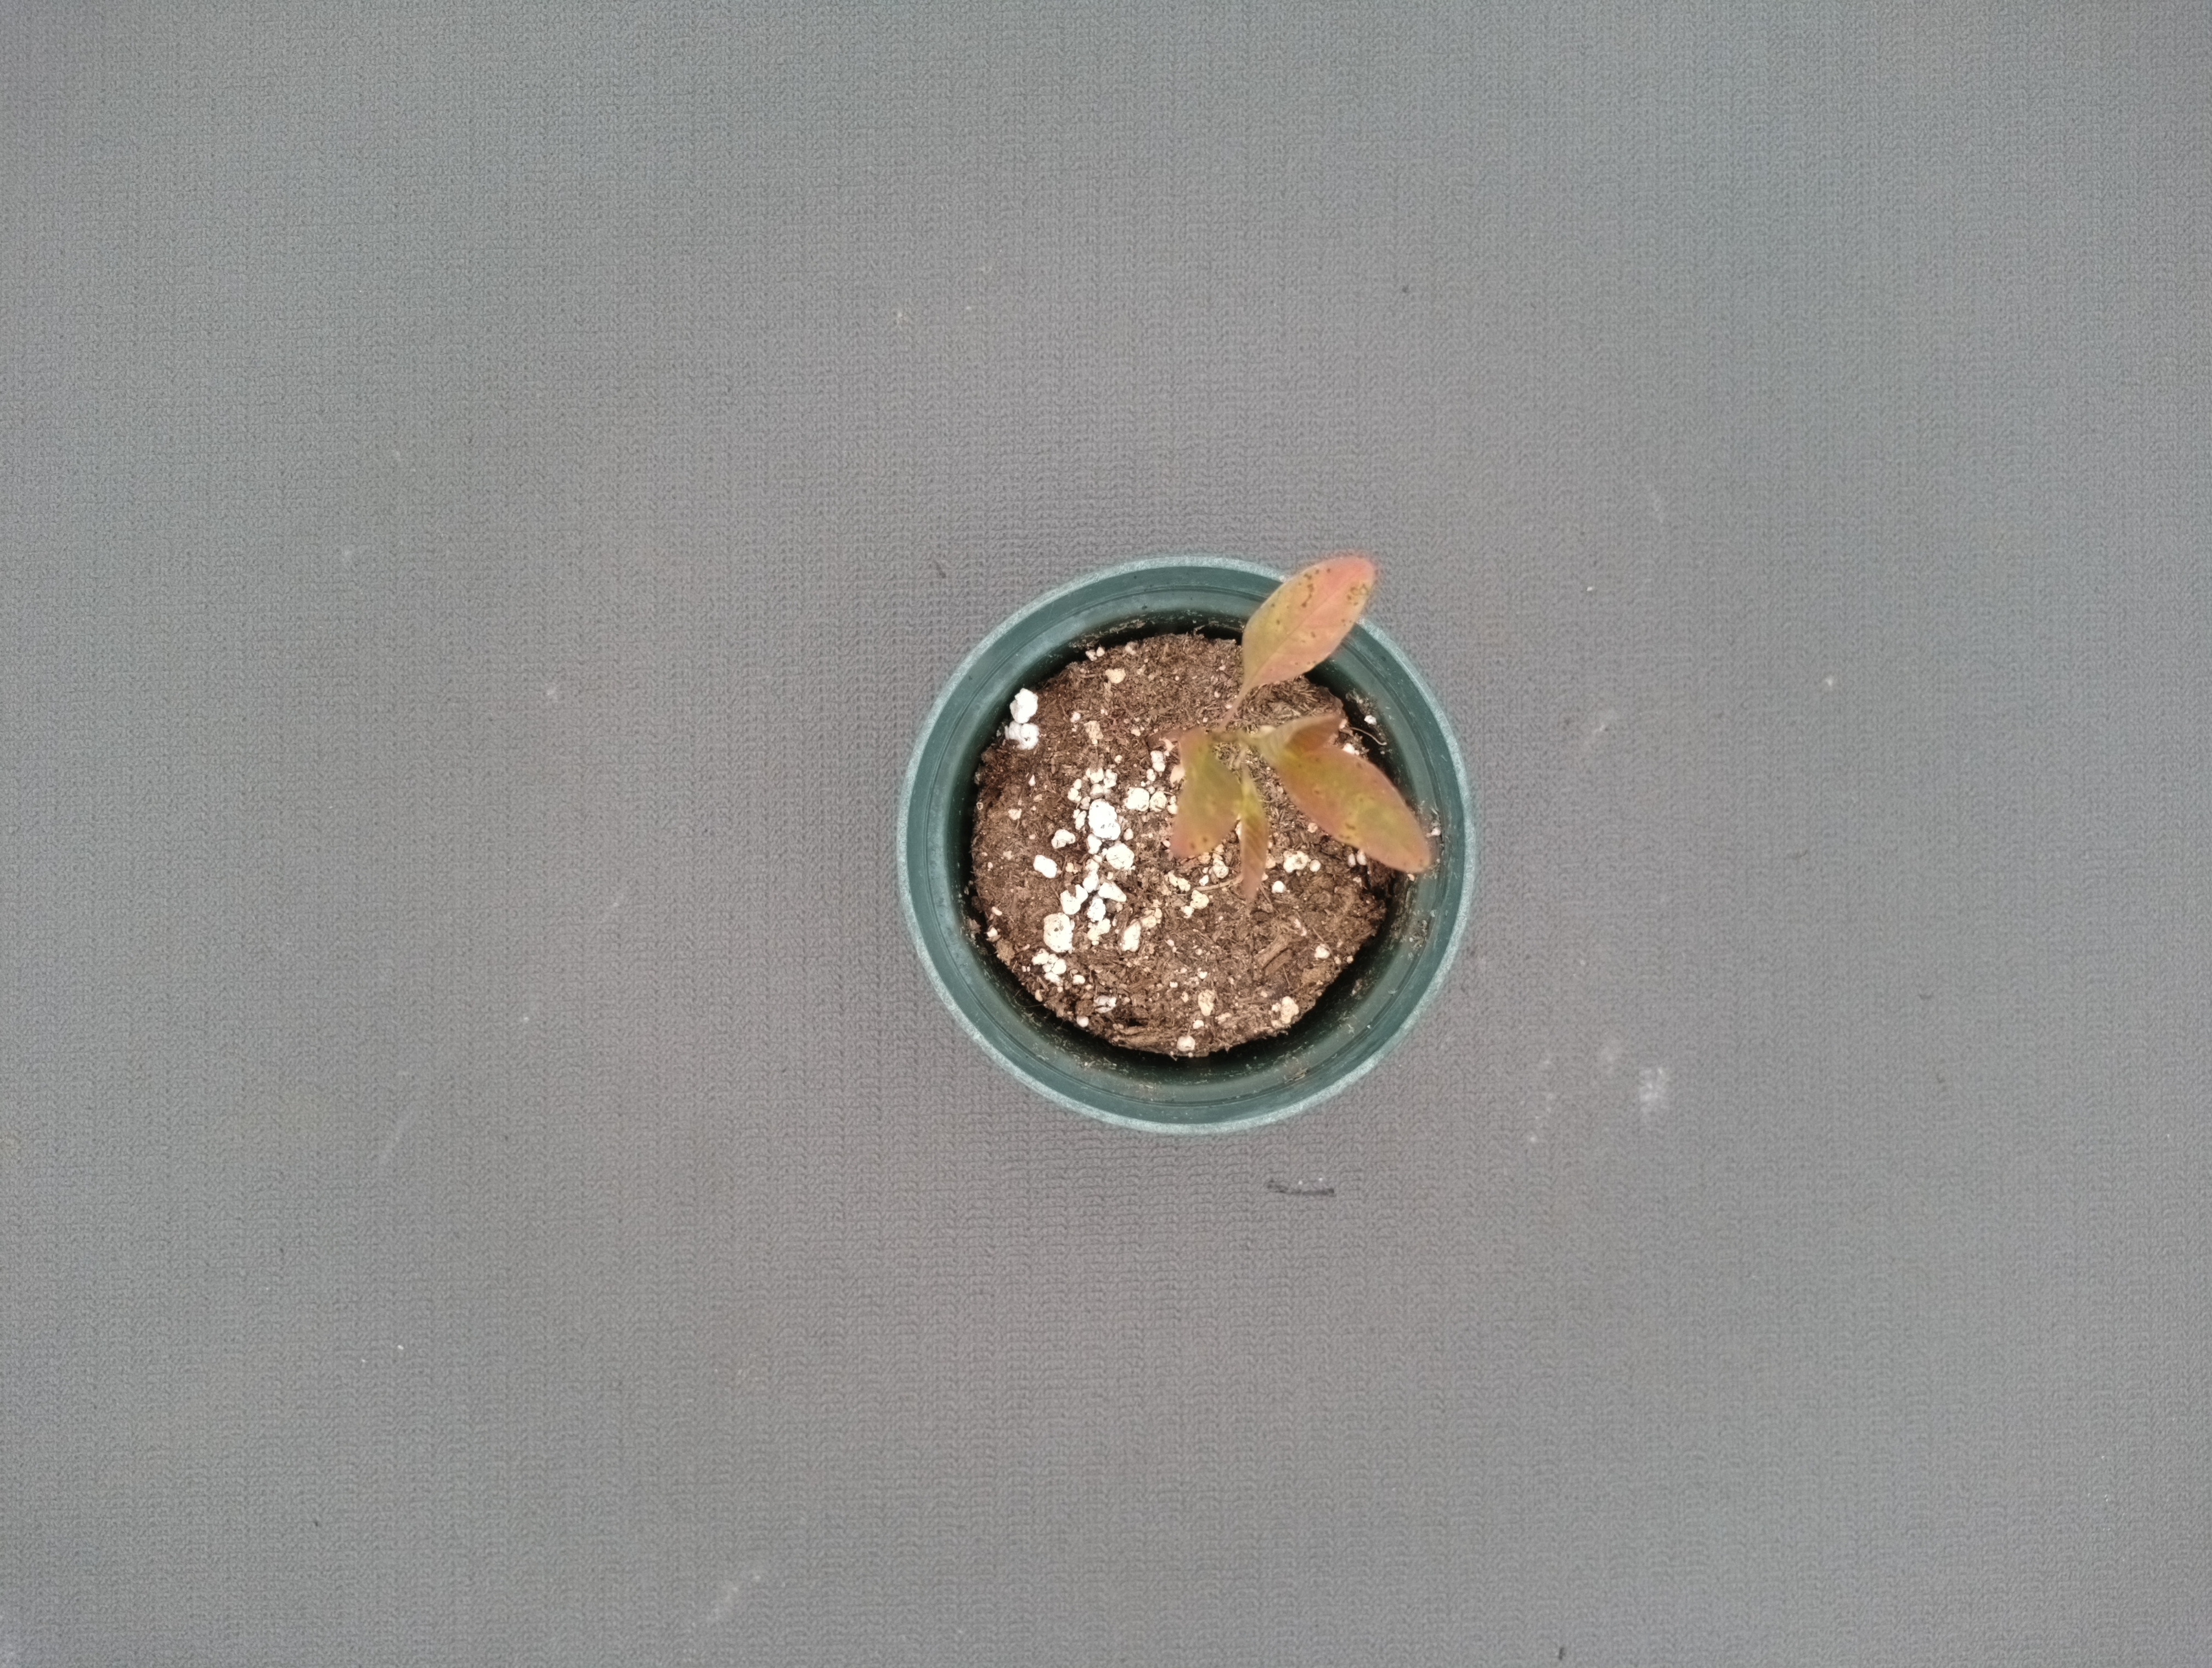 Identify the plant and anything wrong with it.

waterhemp, chlorosis necrosis
